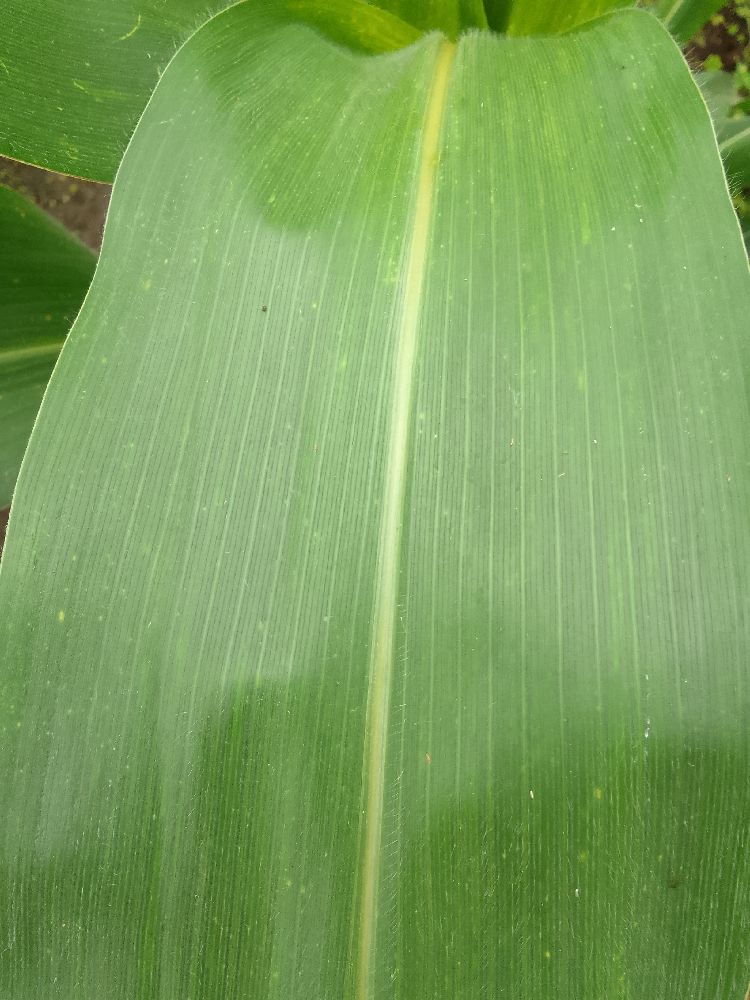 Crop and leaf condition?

maize, healthy
